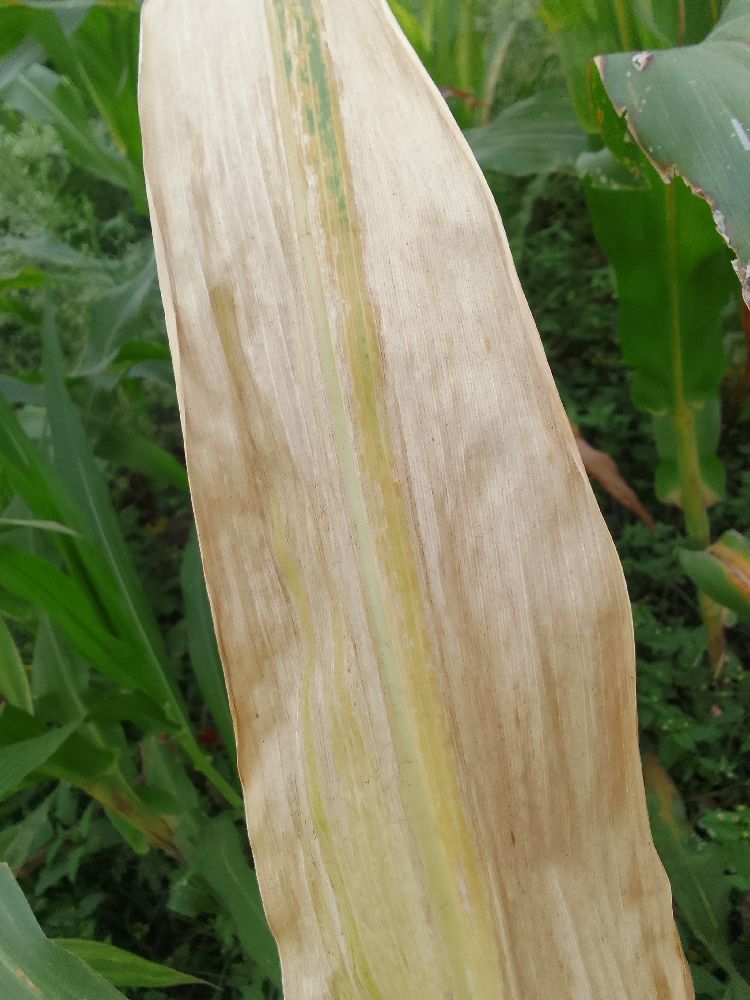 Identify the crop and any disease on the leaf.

maize, maize lethal necrosis
